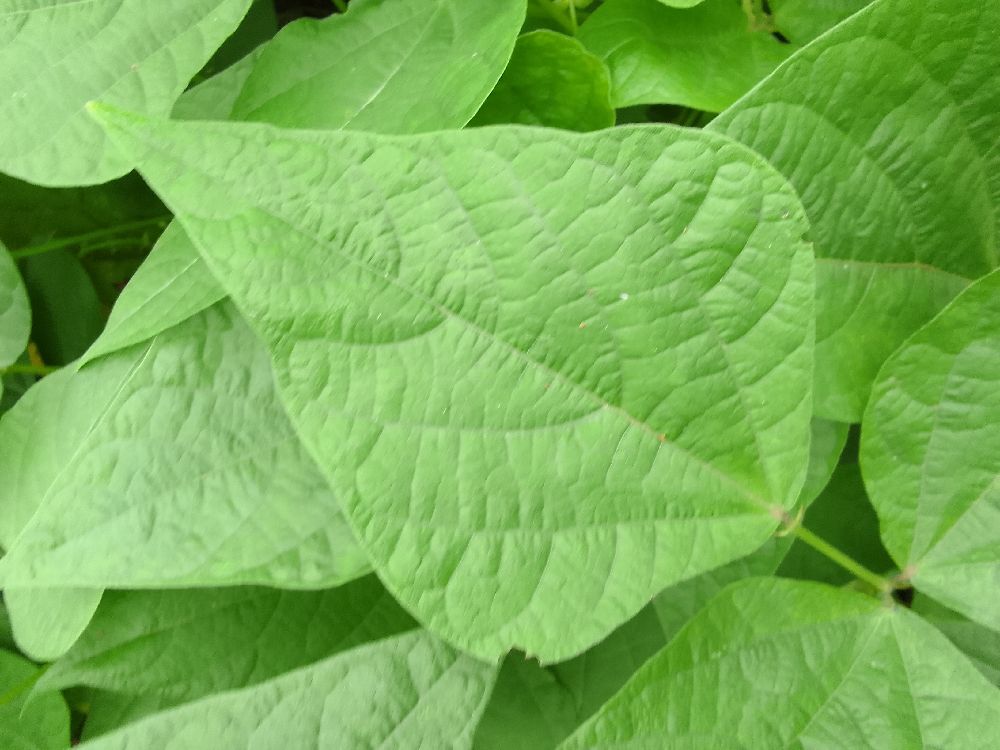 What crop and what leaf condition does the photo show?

common bean, healthy
